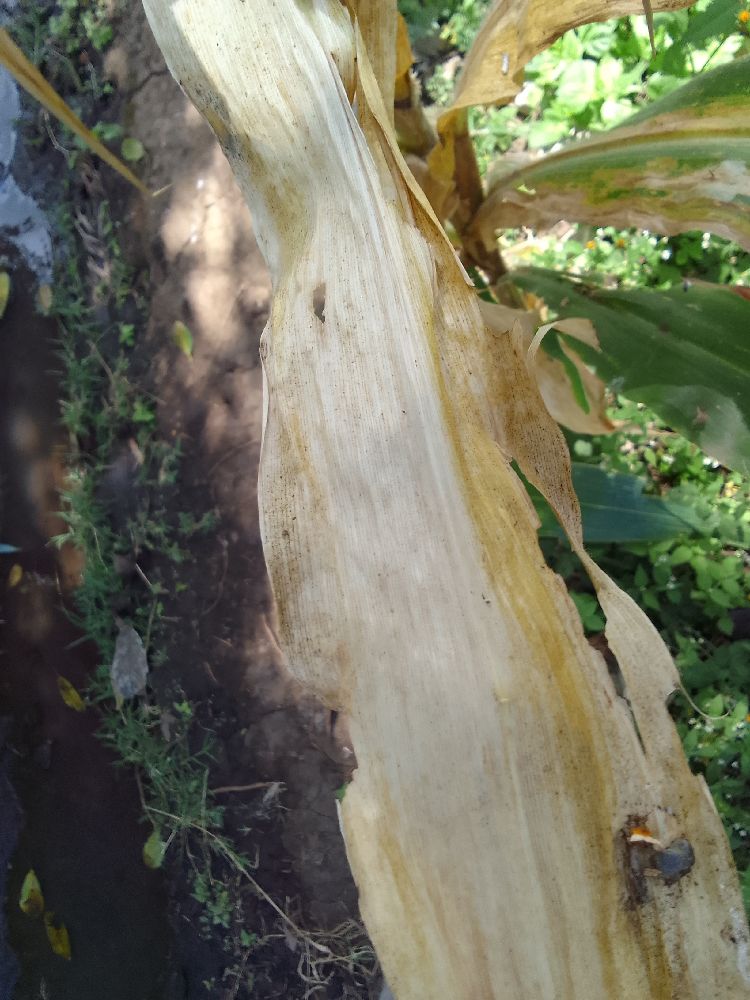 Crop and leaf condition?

maize, maize lethal necrosis
